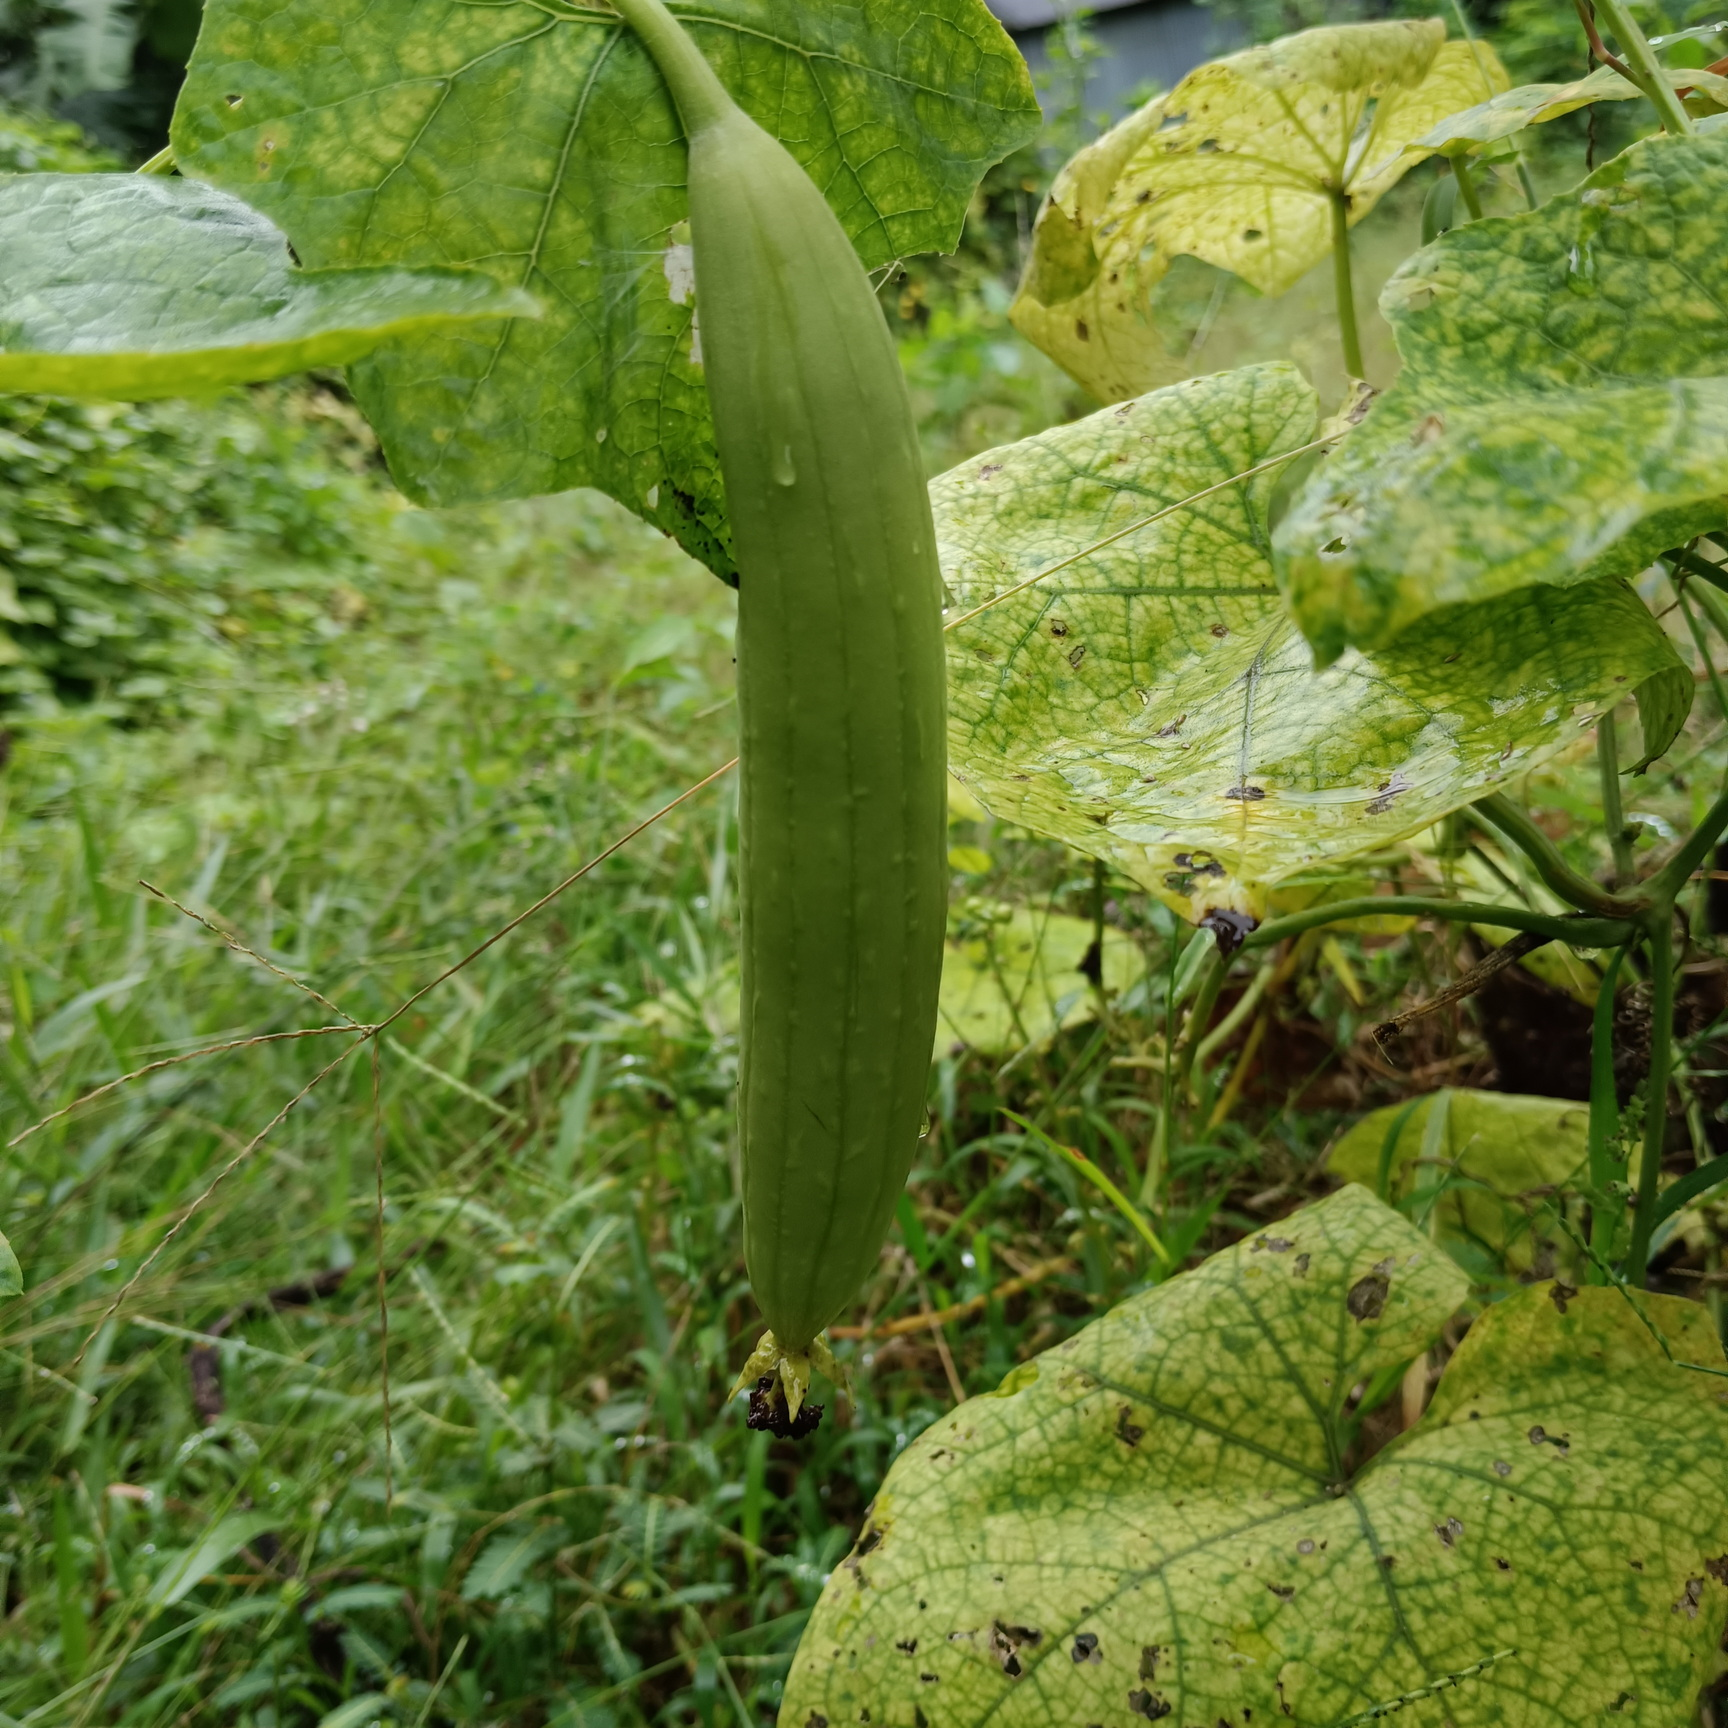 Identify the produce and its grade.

luffa, fresh
